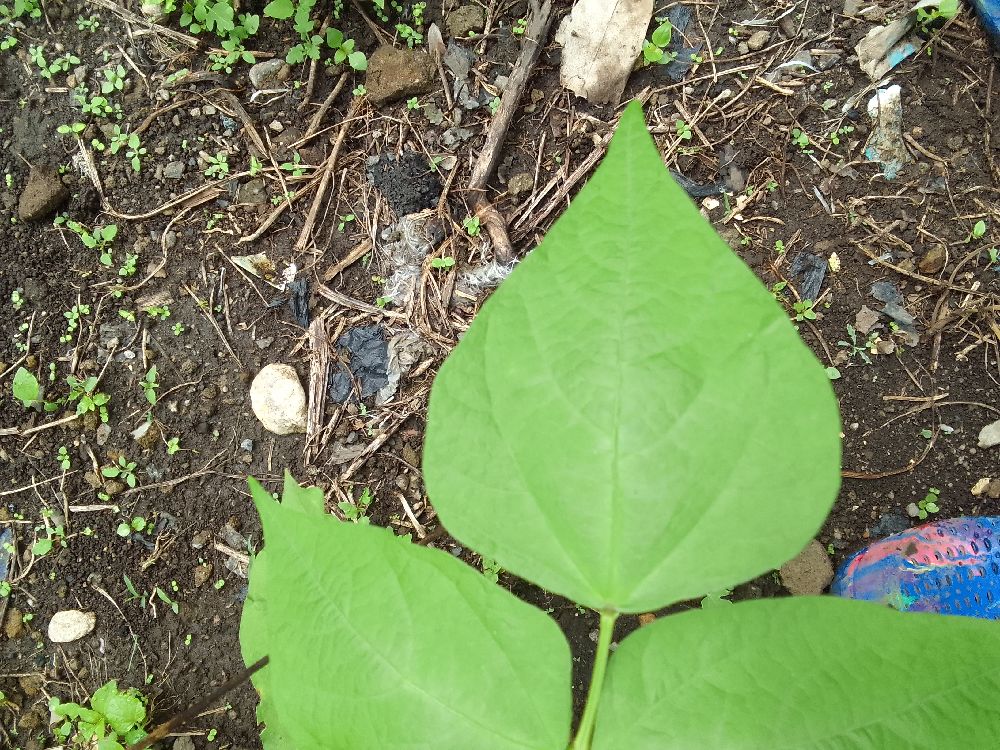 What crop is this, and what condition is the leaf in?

common bean, healthy
